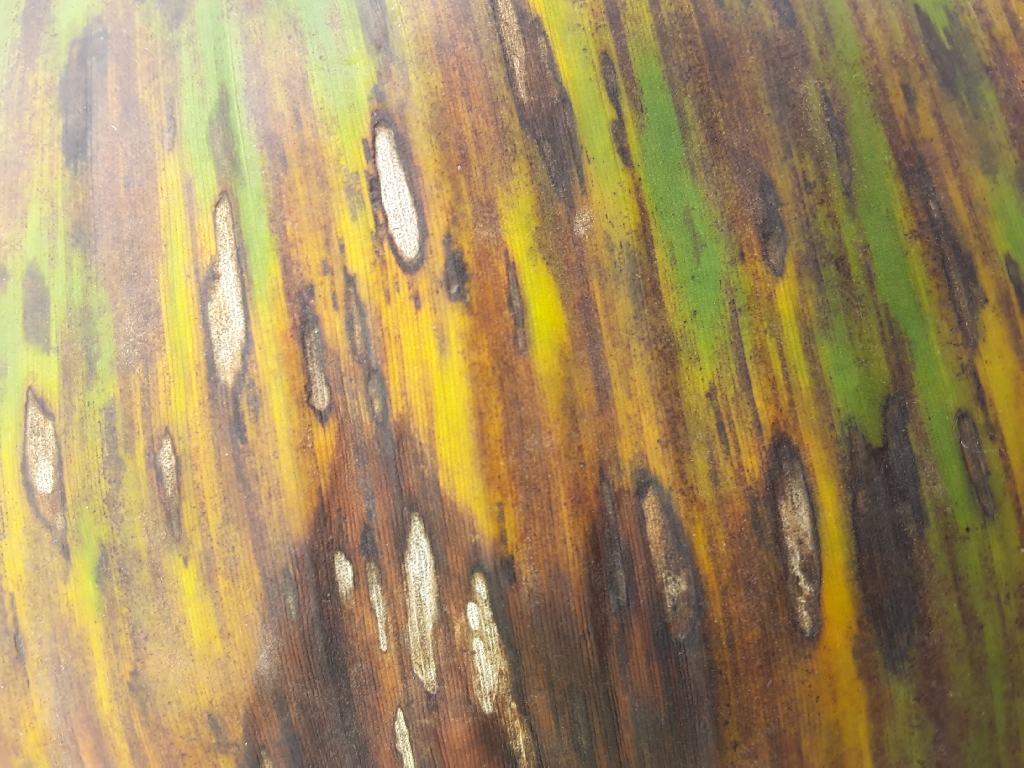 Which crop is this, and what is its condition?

banana, black sigatoka
